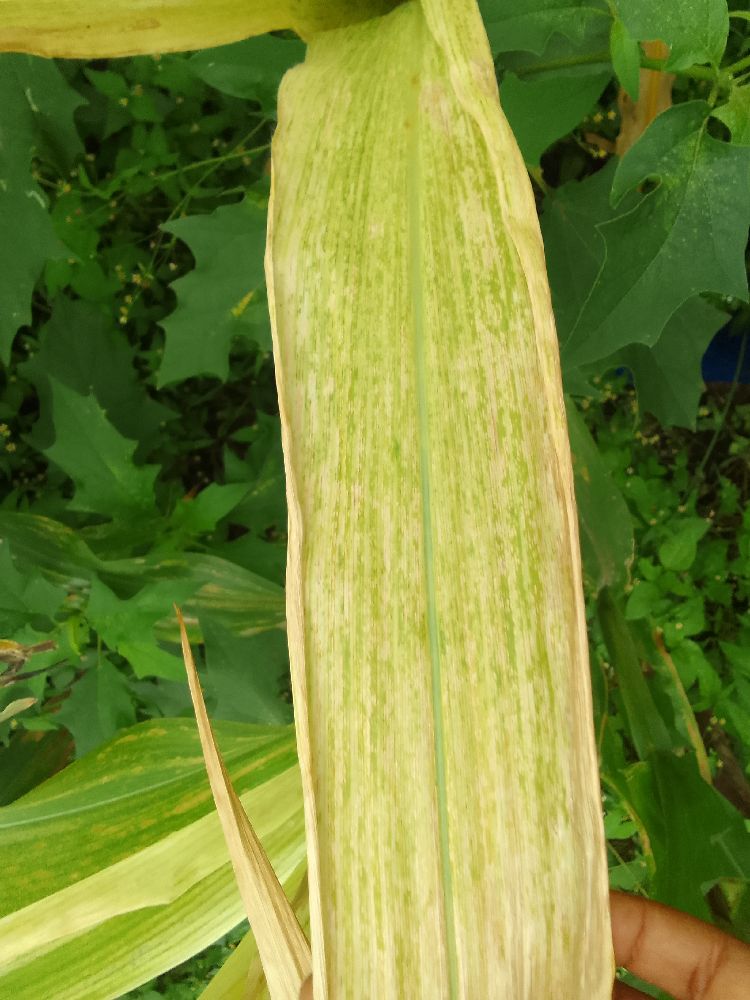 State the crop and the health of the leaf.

maize, maize lethal necrosis
